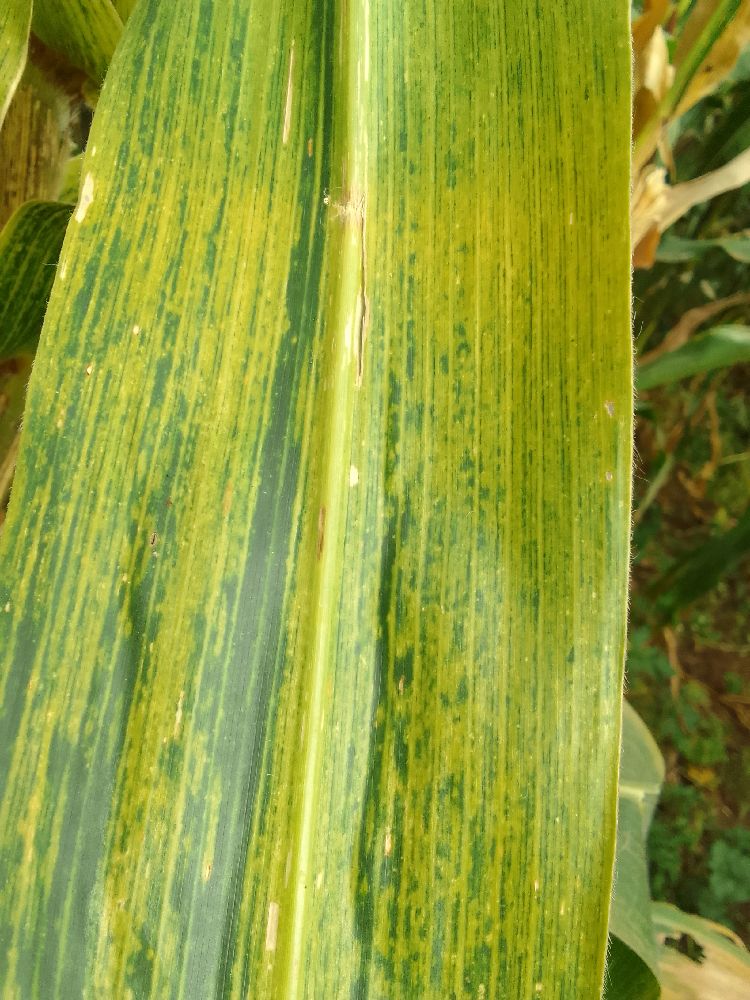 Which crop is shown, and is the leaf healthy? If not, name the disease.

maize, maize lethal necrosis
